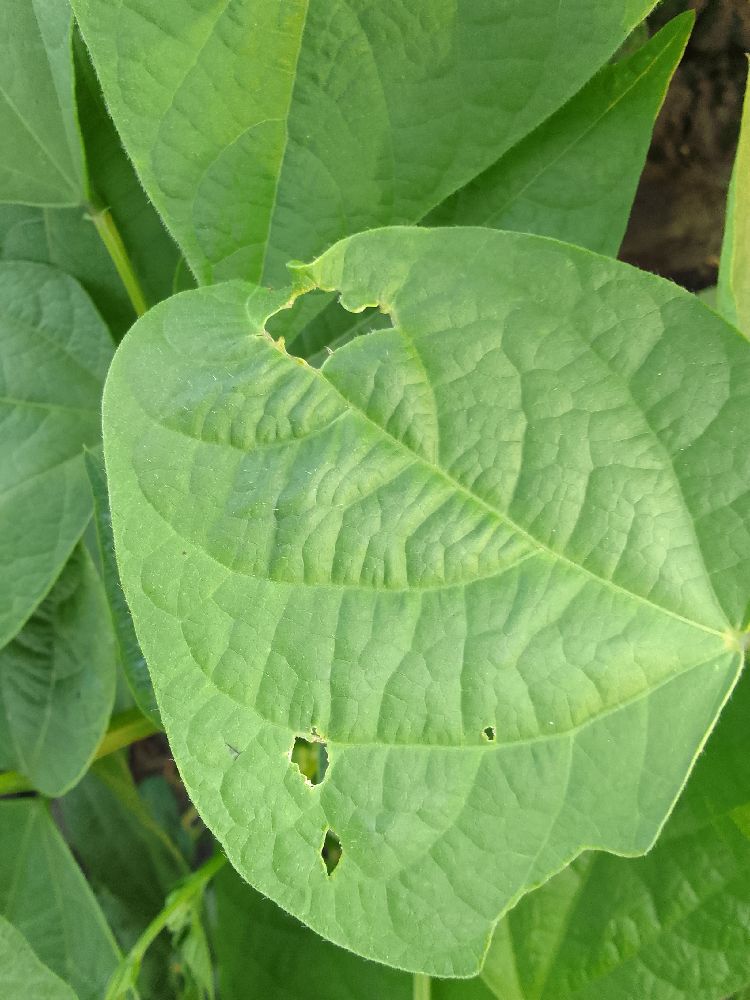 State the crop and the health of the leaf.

common bean, healthy
